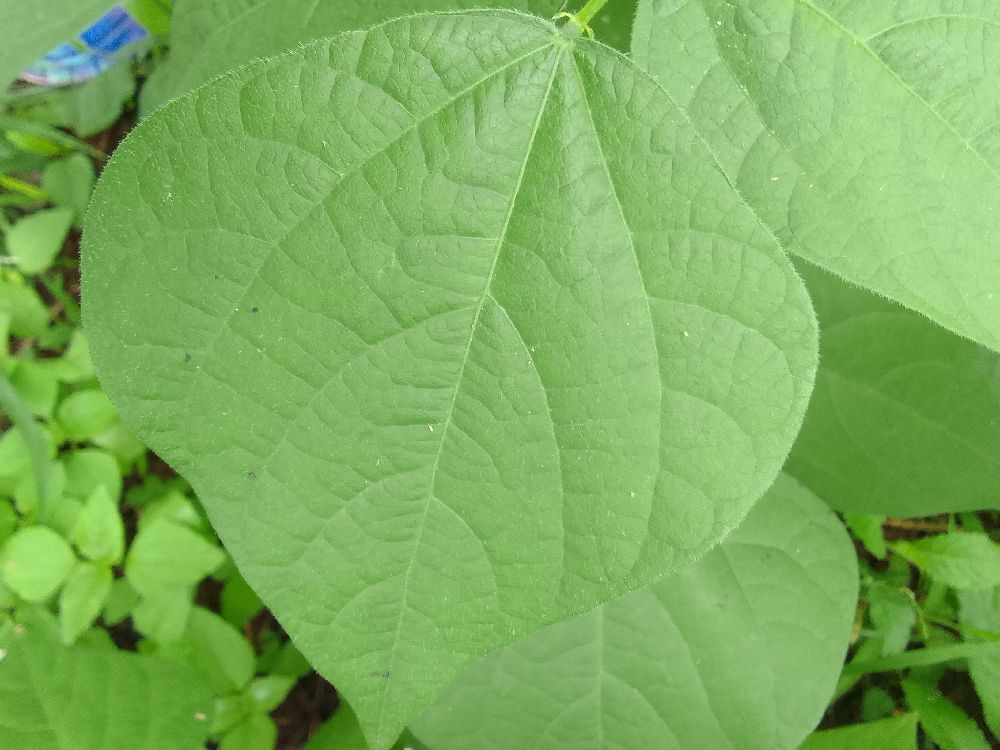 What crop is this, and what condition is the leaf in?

common bean, healthy
